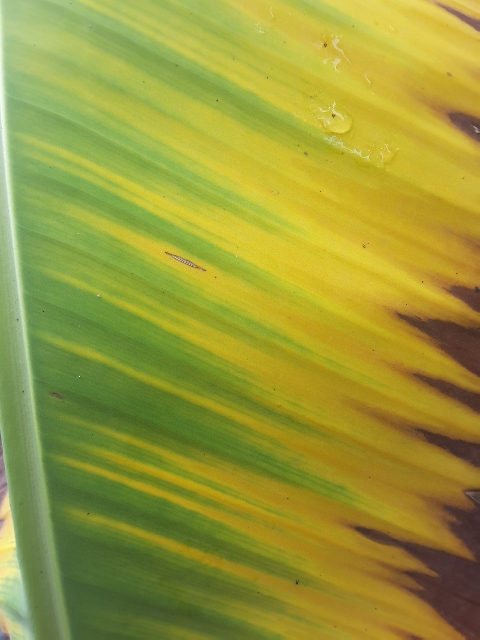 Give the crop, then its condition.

banana, fusarium wilt race 1
